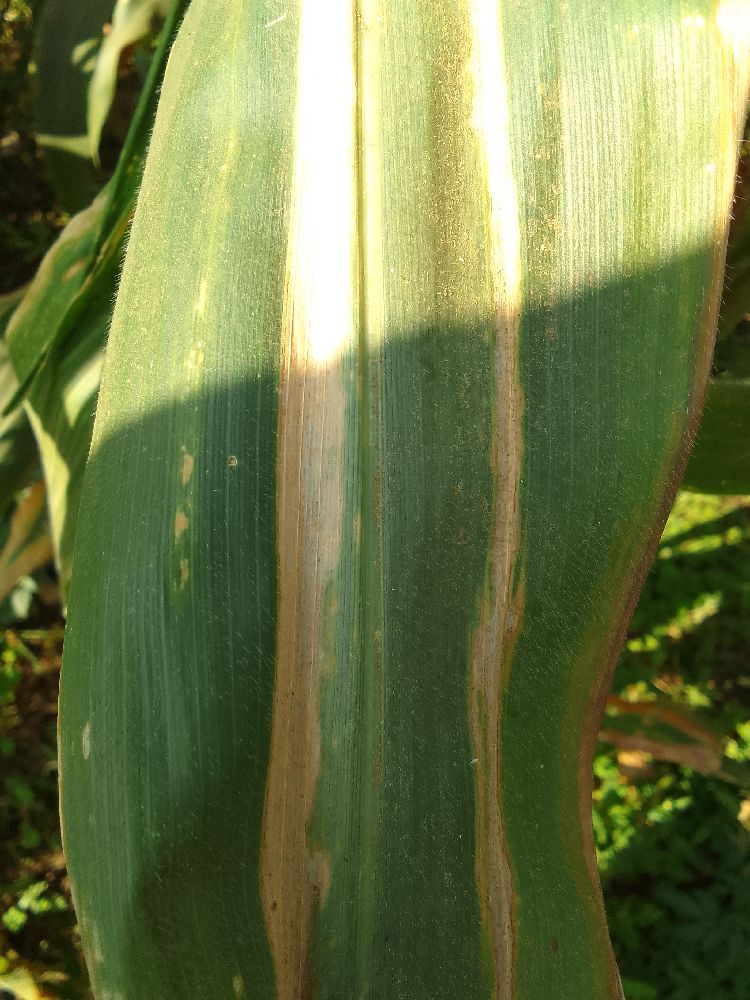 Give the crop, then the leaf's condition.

maize, maize lethal necrosis
